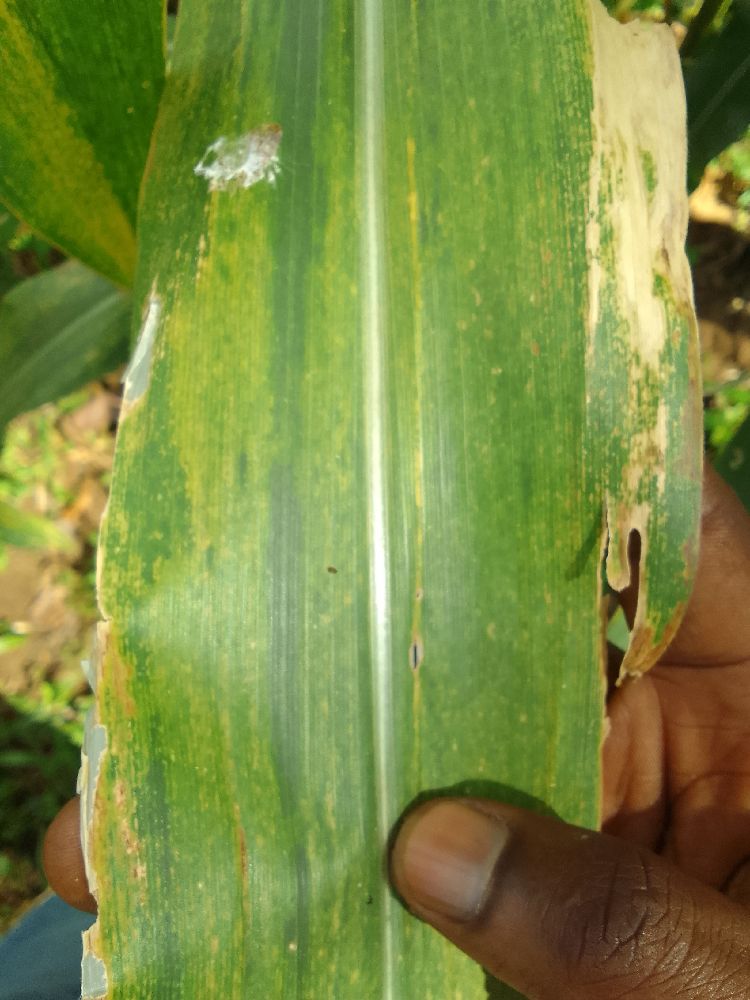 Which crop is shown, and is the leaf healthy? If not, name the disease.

maize, maize lethal necrosis
